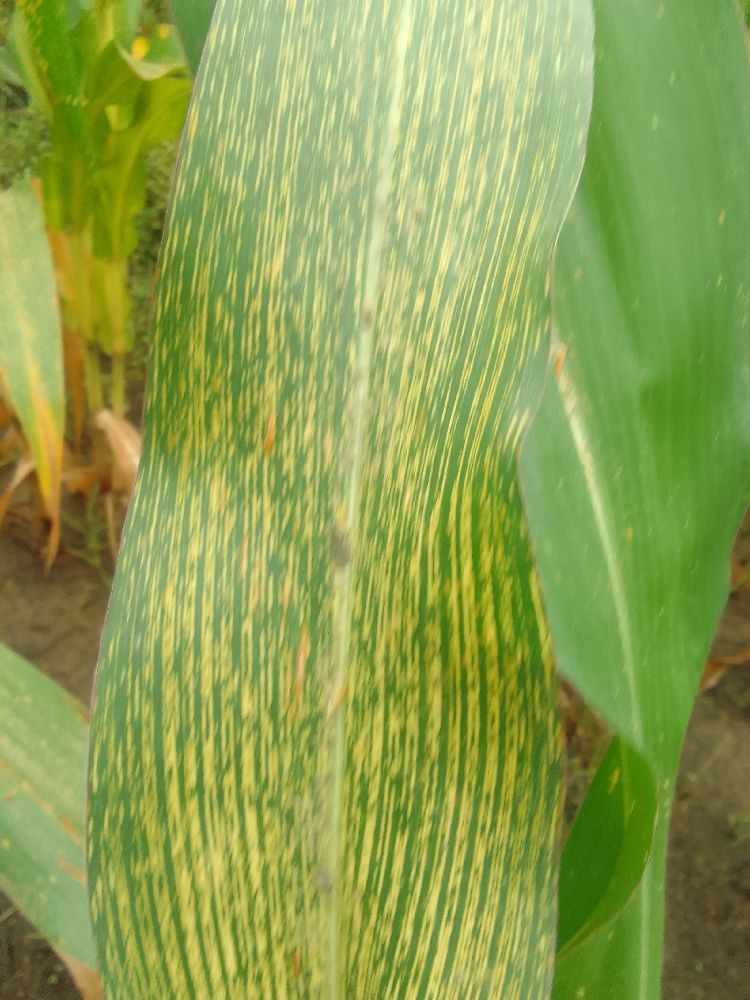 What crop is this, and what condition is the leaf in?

maize, maize streak virus
